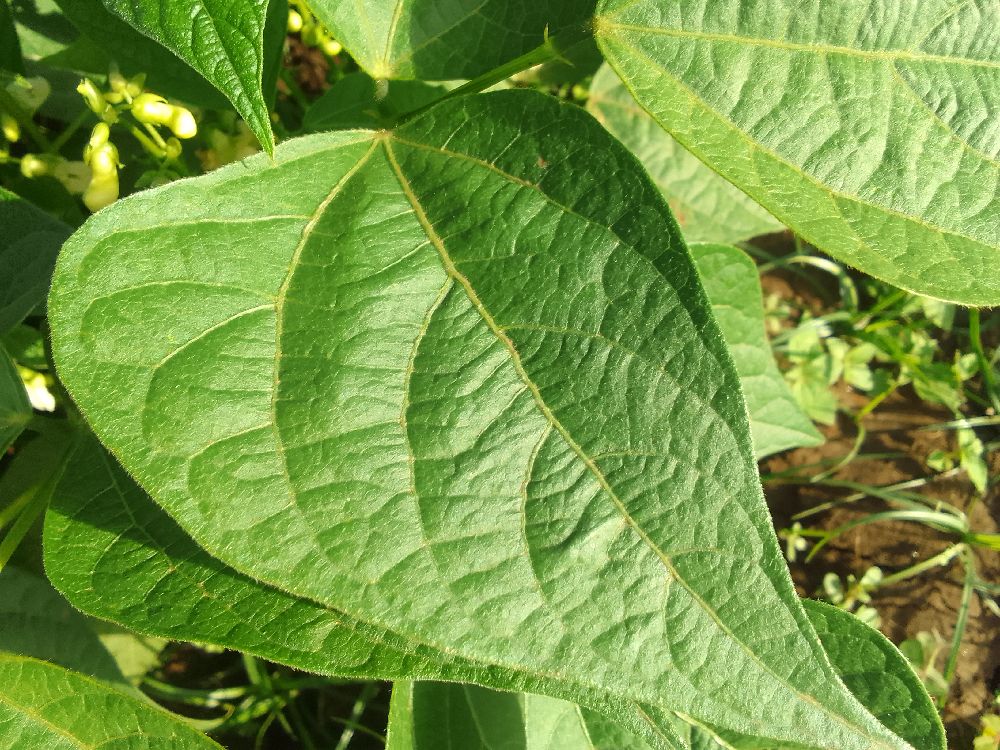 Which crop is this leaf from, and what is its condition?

common bean, healthy
